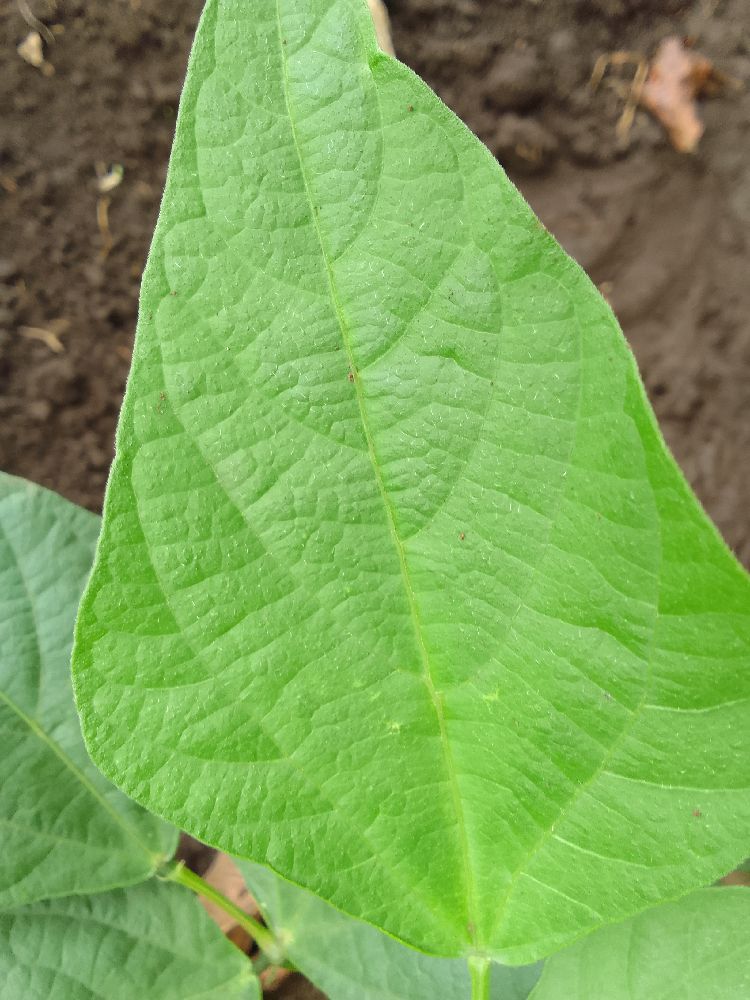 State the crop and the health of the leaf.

common bean, healthy
